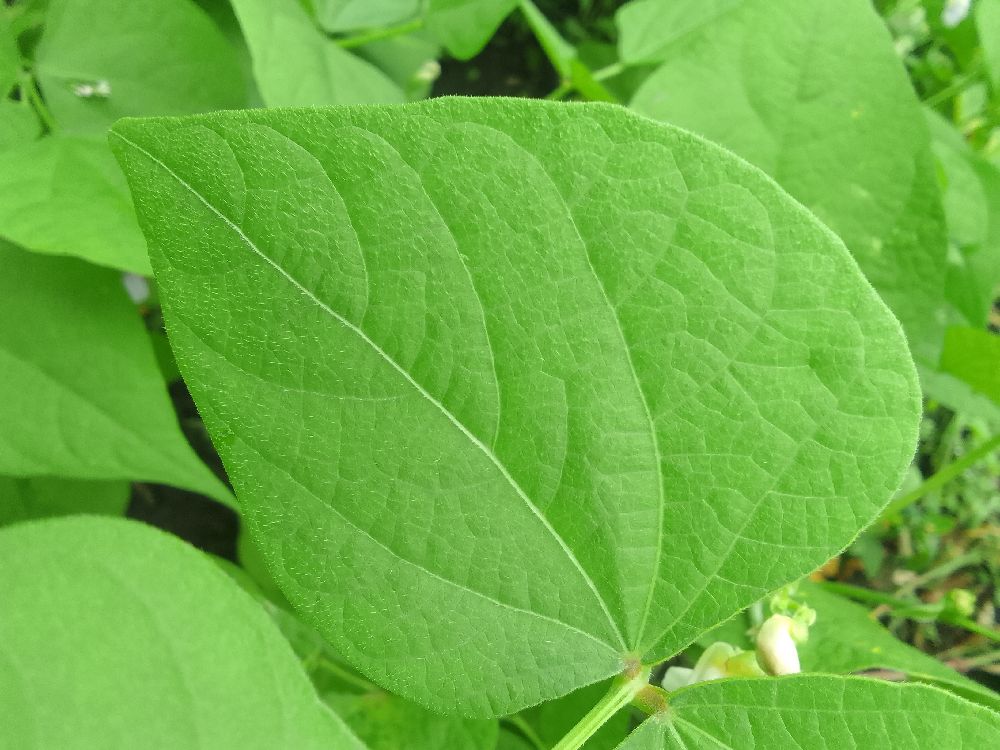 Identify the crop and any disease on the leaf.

common bean, healthy
